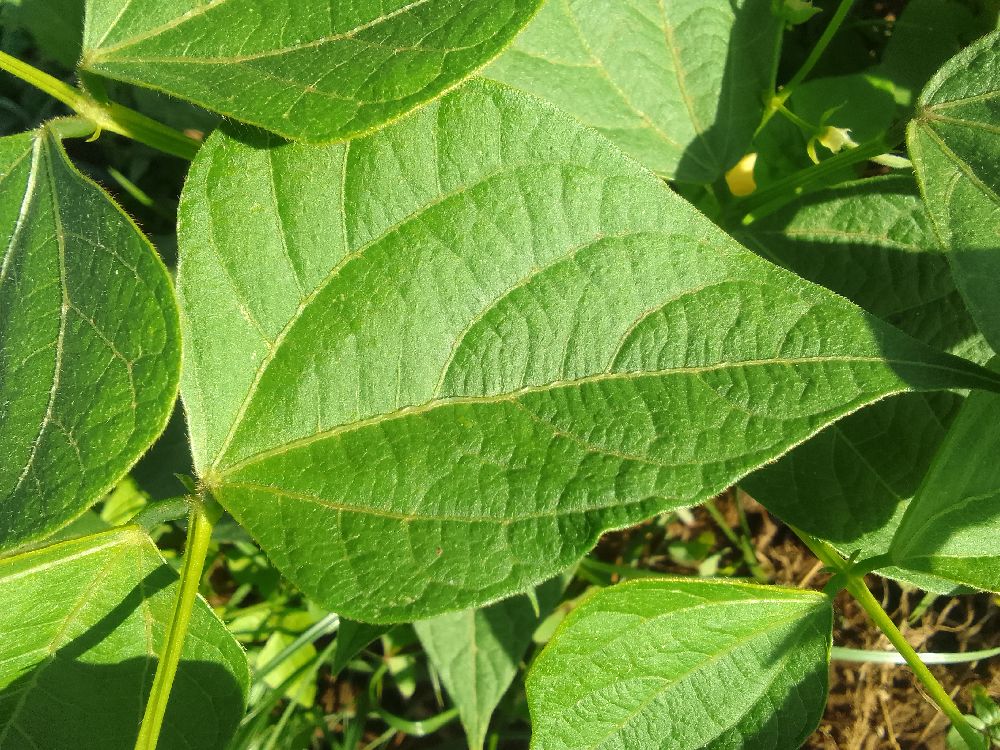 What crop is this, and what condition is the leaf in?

common bean, healthy
